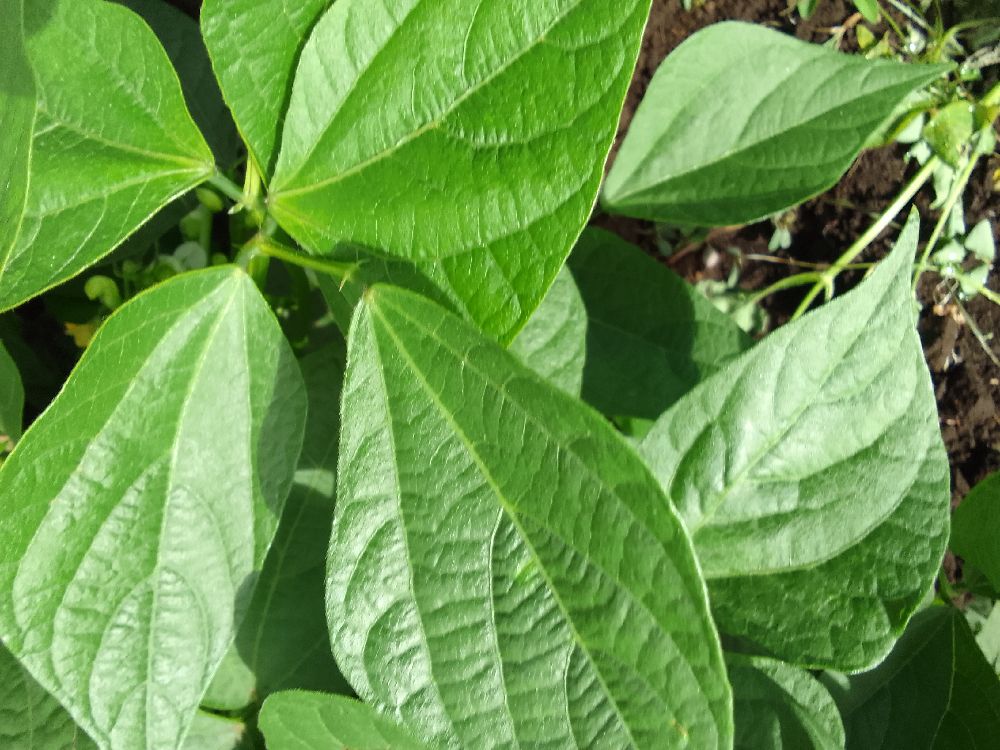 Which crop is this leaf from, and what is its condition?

common bean, healthy
